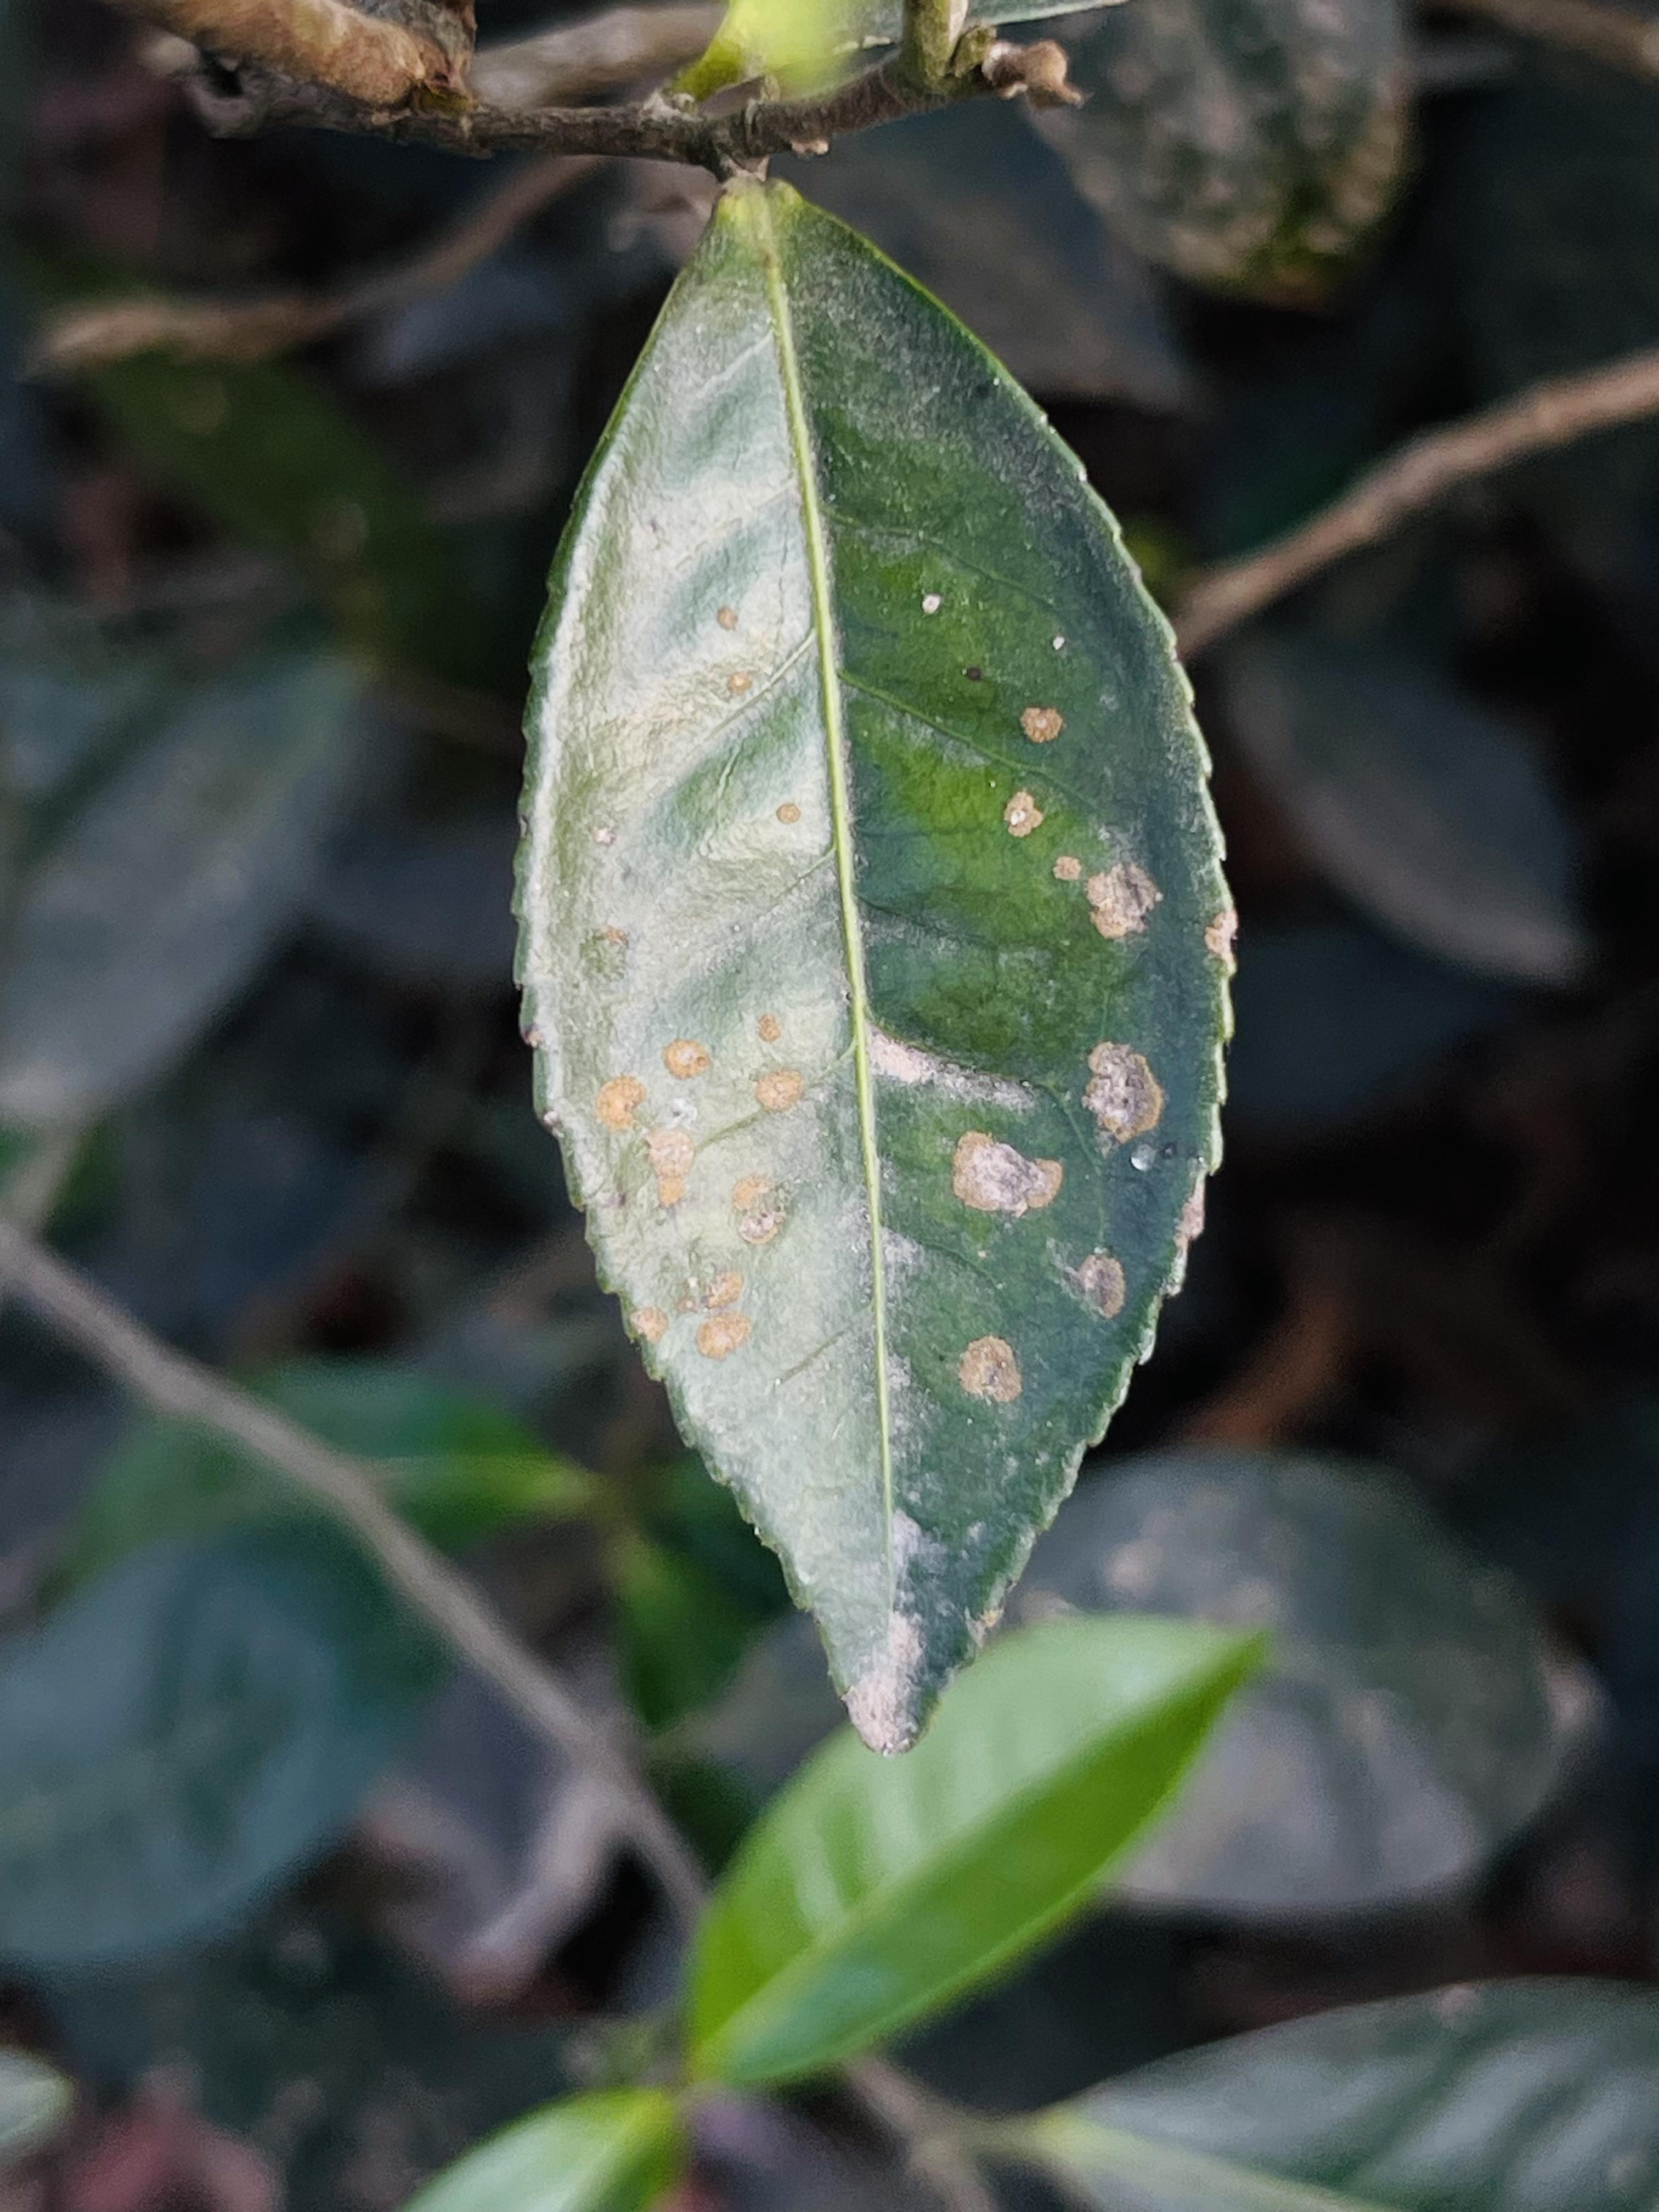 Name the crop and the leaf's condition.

tea, red rust
